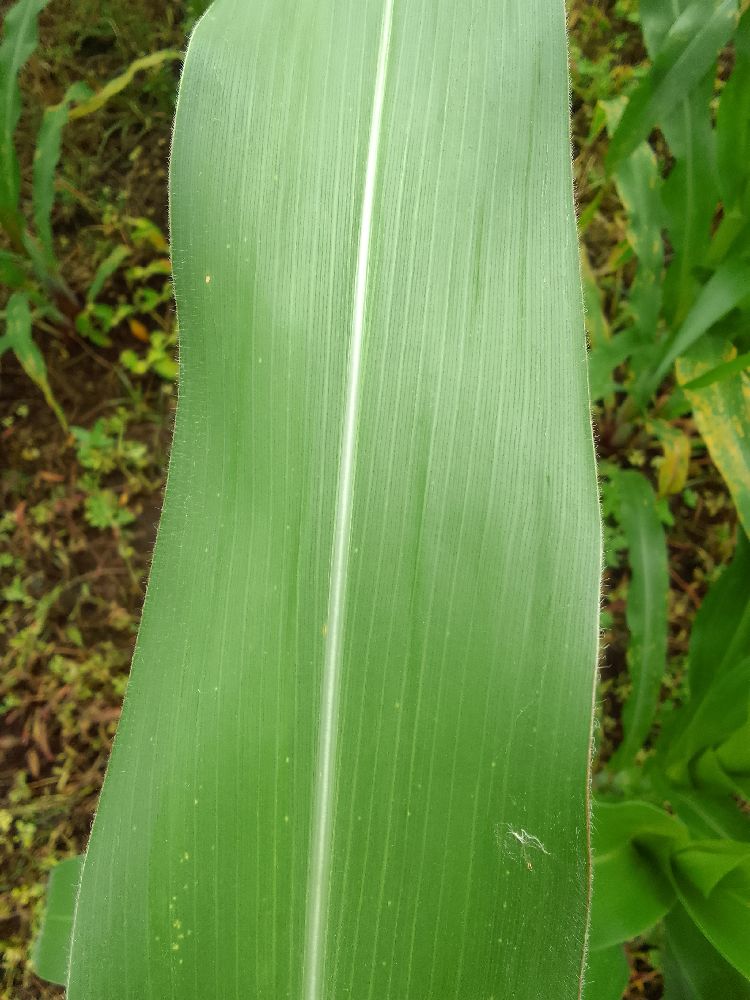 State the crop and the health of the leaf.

maize, healthy
